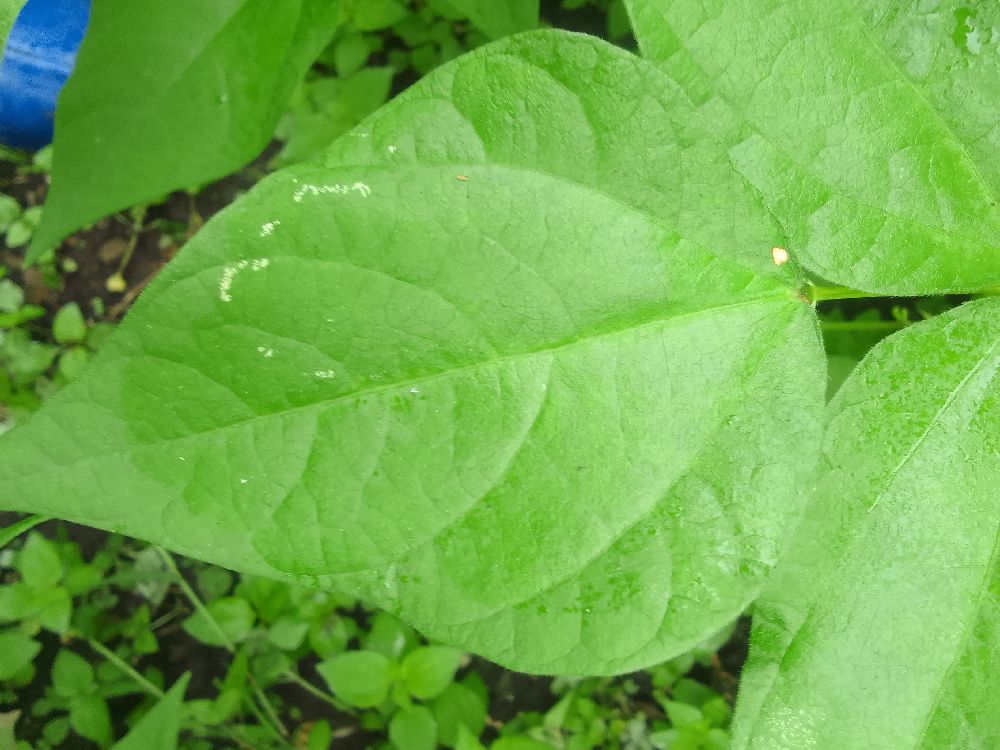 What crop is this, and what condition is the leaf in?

common bean, healthy
